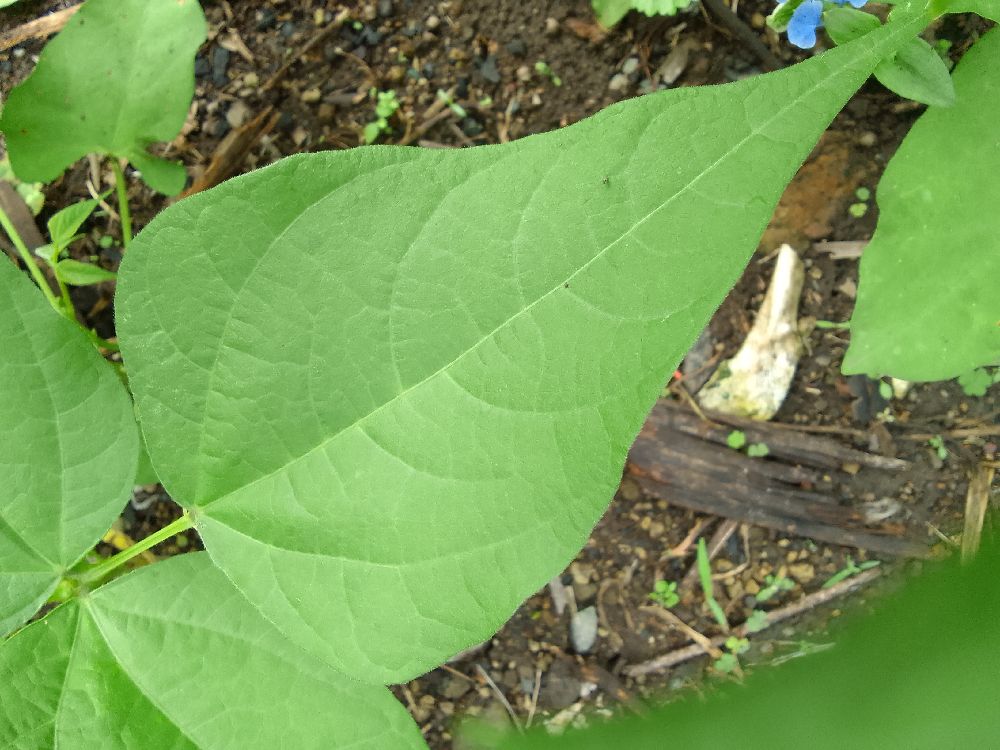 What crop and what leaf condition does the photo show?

common bean, healthy
